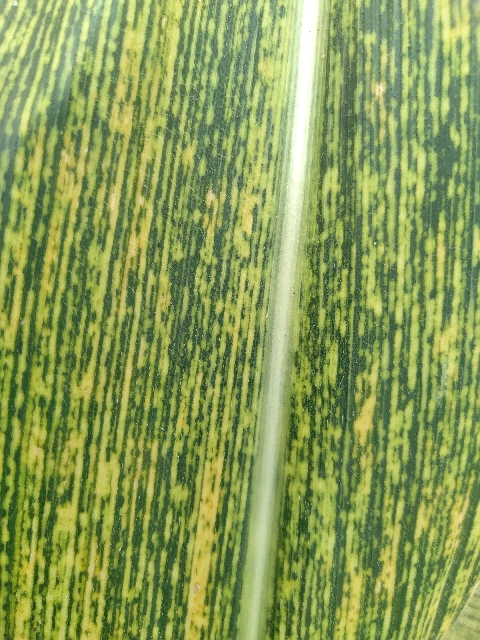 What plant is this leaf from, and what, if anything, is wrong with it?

maize, maize streak virus
